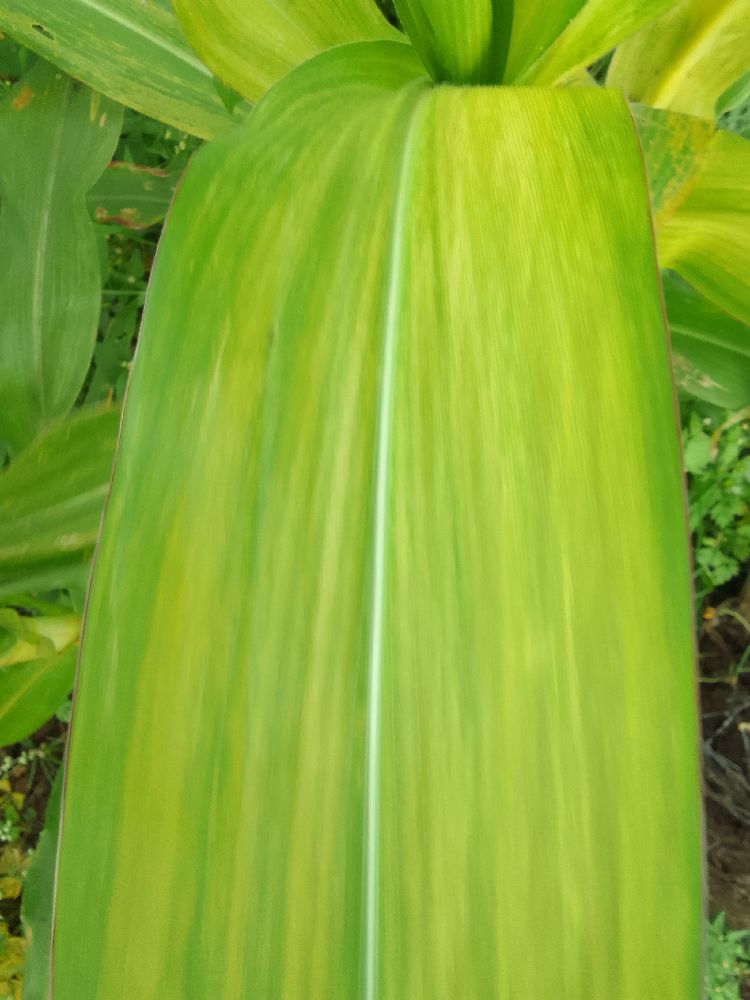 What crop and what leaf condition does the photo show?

maize, maize lethal necrosis
